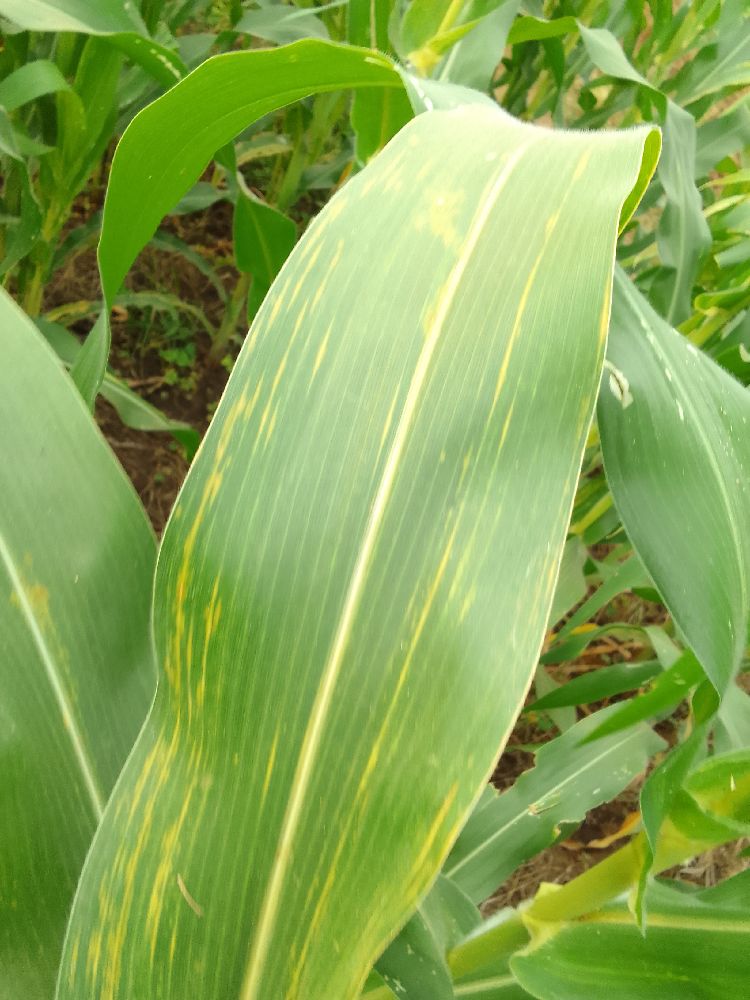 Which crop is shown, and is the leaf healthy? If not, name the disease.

maize, maize lethal necrosis
